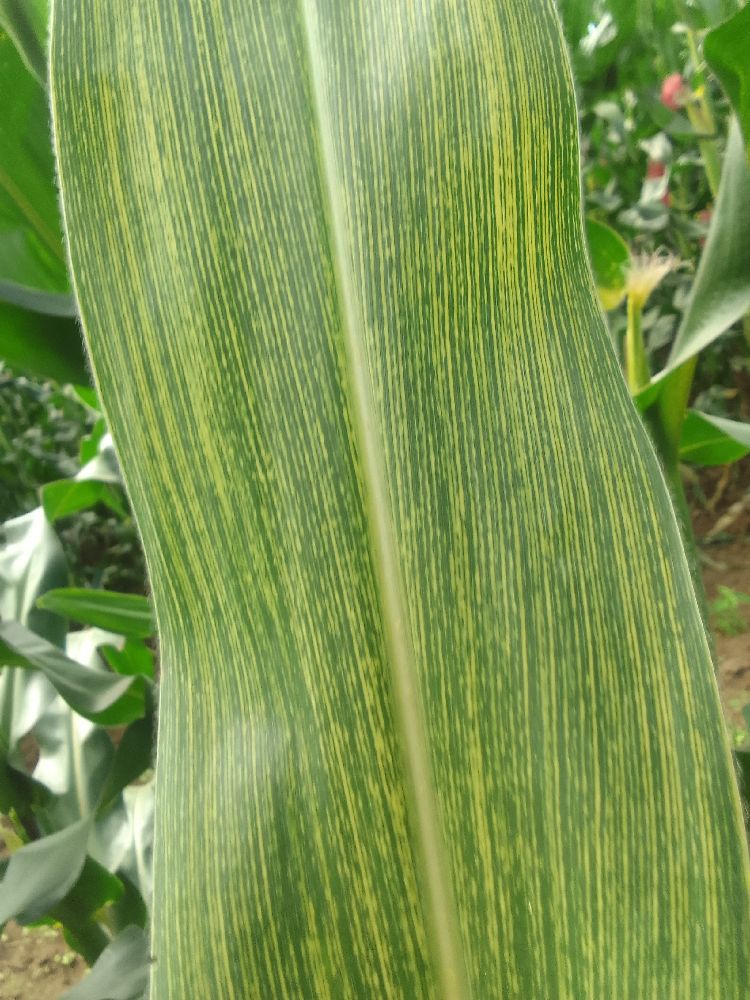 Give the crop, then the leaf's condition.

maize, maize streak virus
